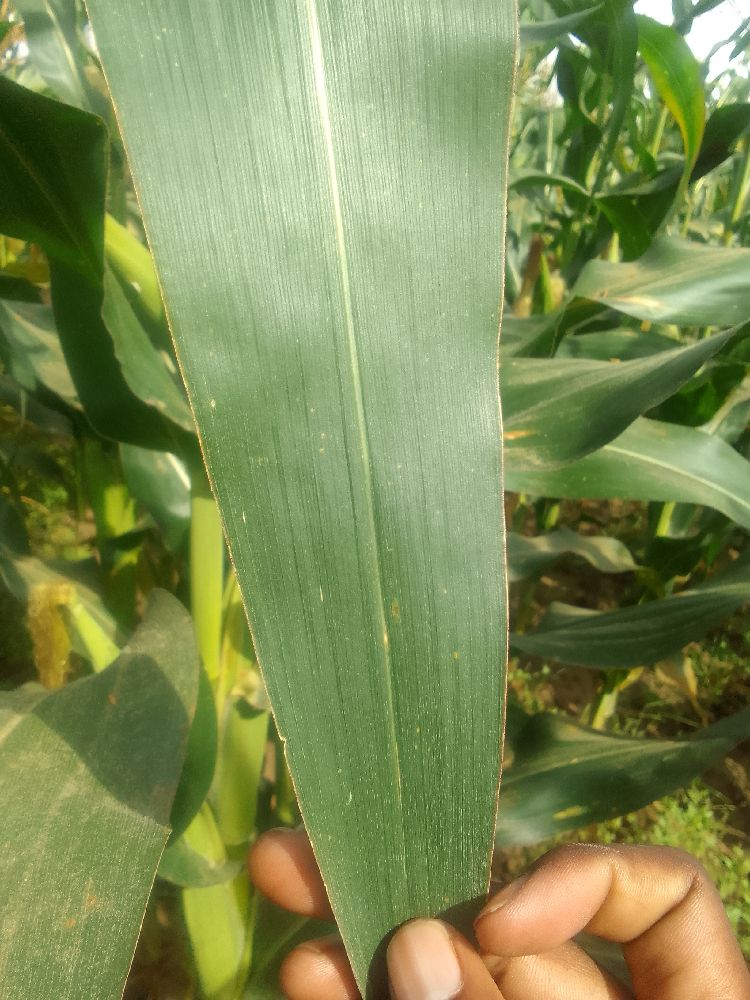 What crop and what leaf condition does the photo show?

maize, healthy
